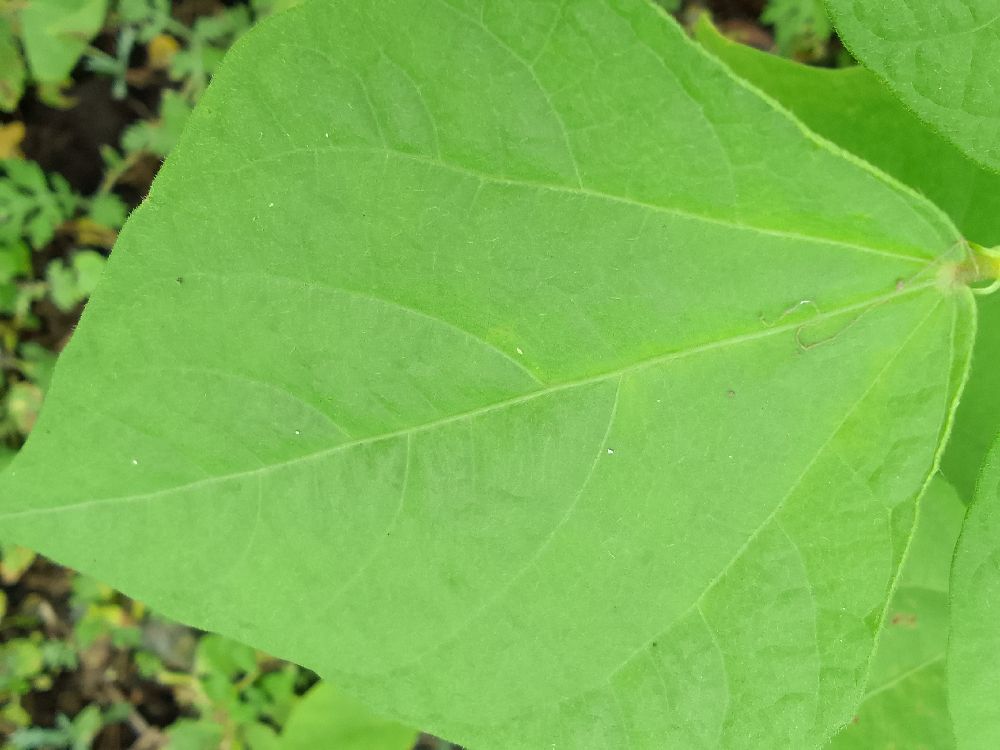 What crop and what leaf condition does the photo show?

common bean, healthy
